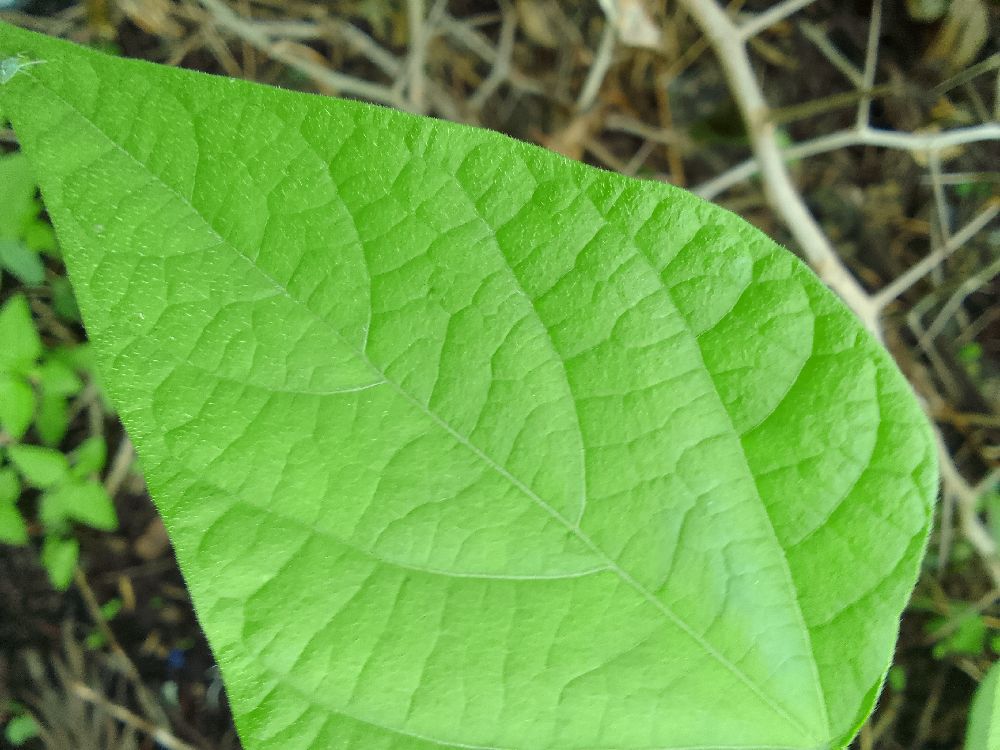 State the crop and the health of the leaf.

common bean, healthy
